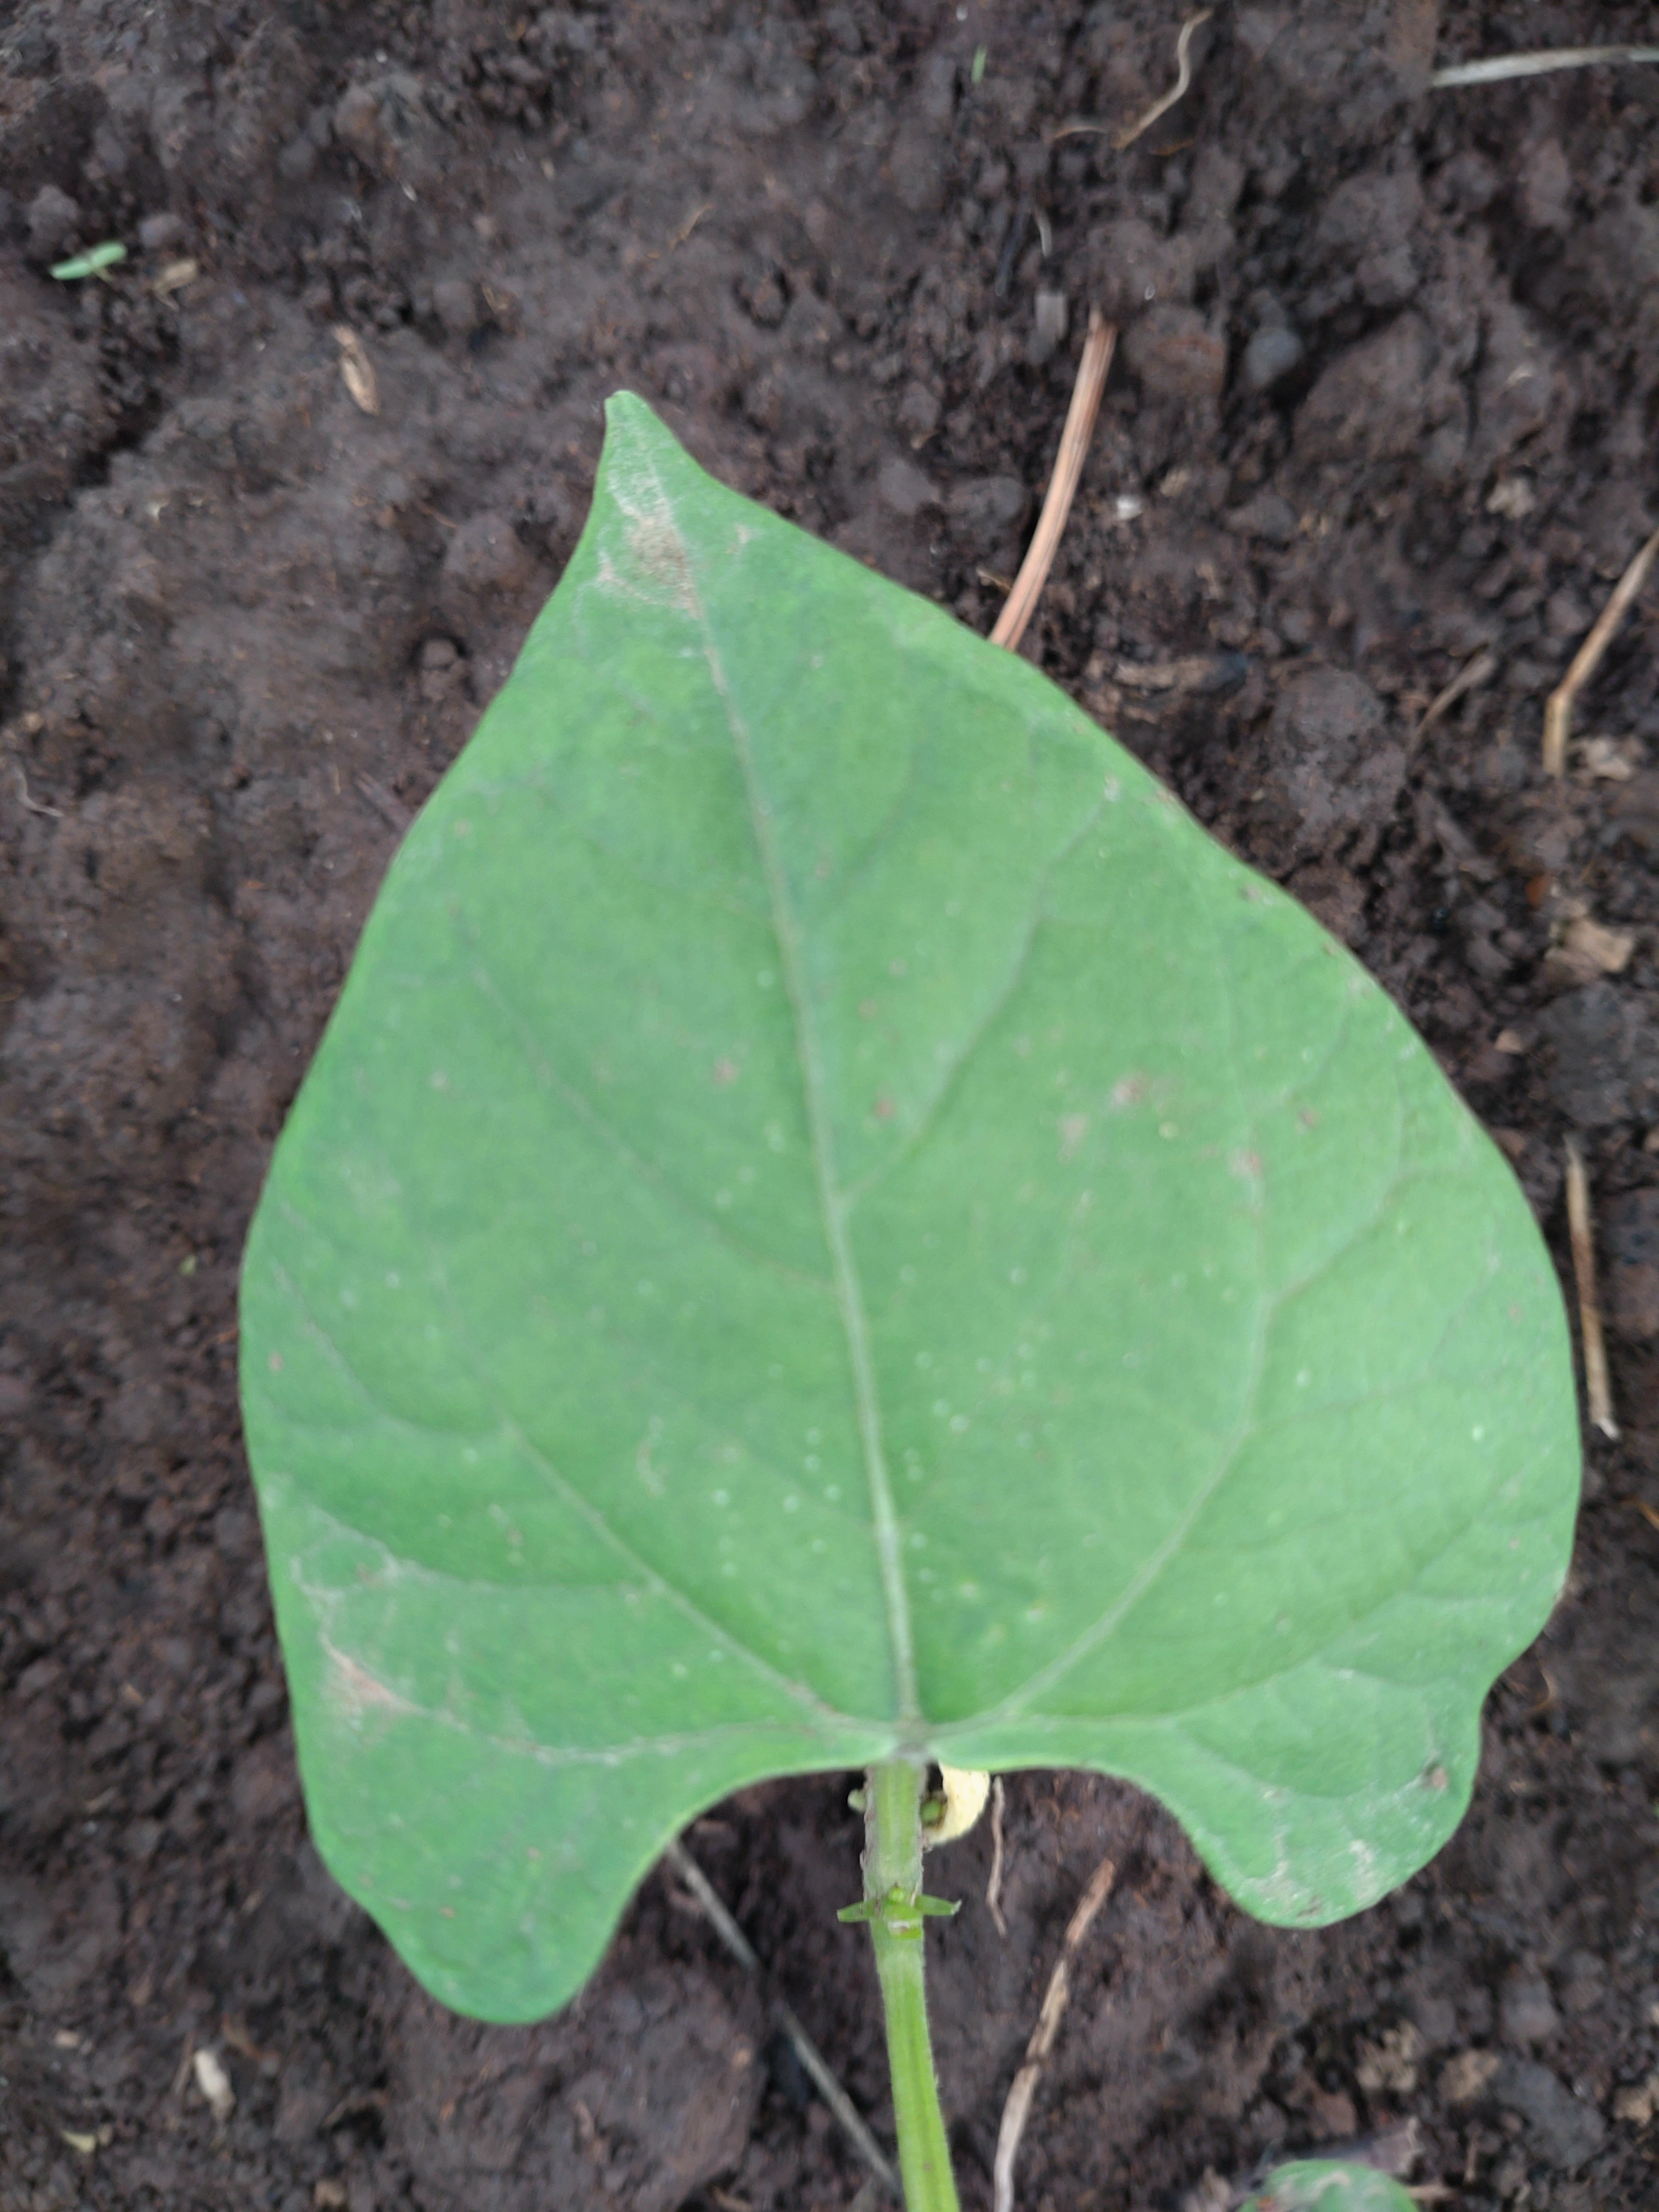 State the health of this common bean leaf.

healthy
